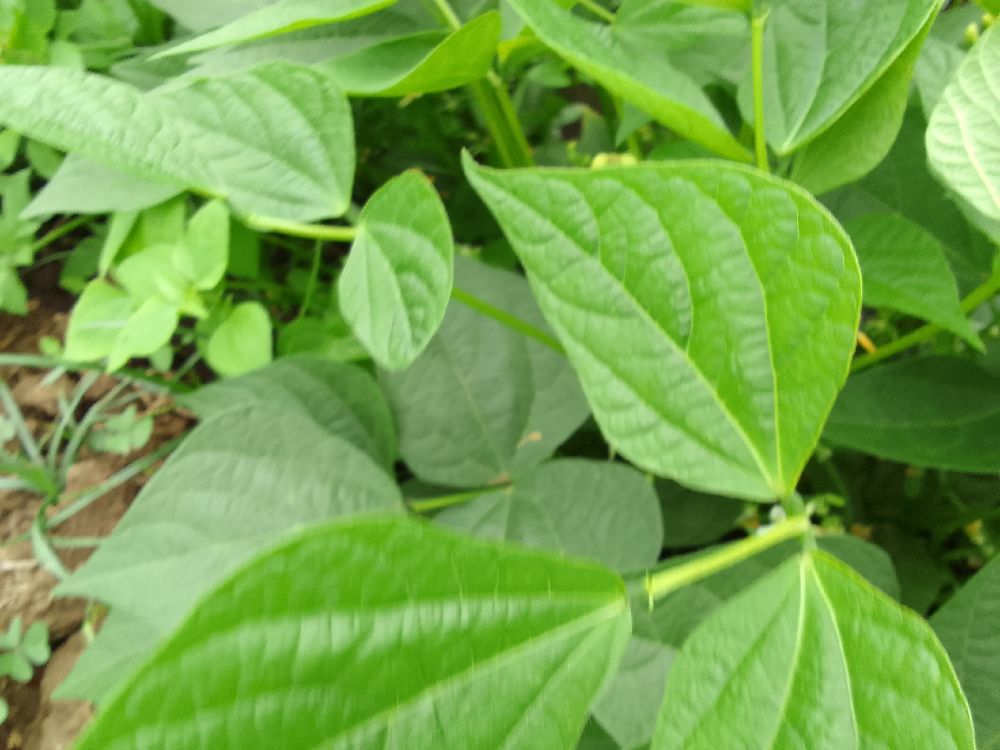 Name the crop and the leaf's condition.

common bean, healthy
